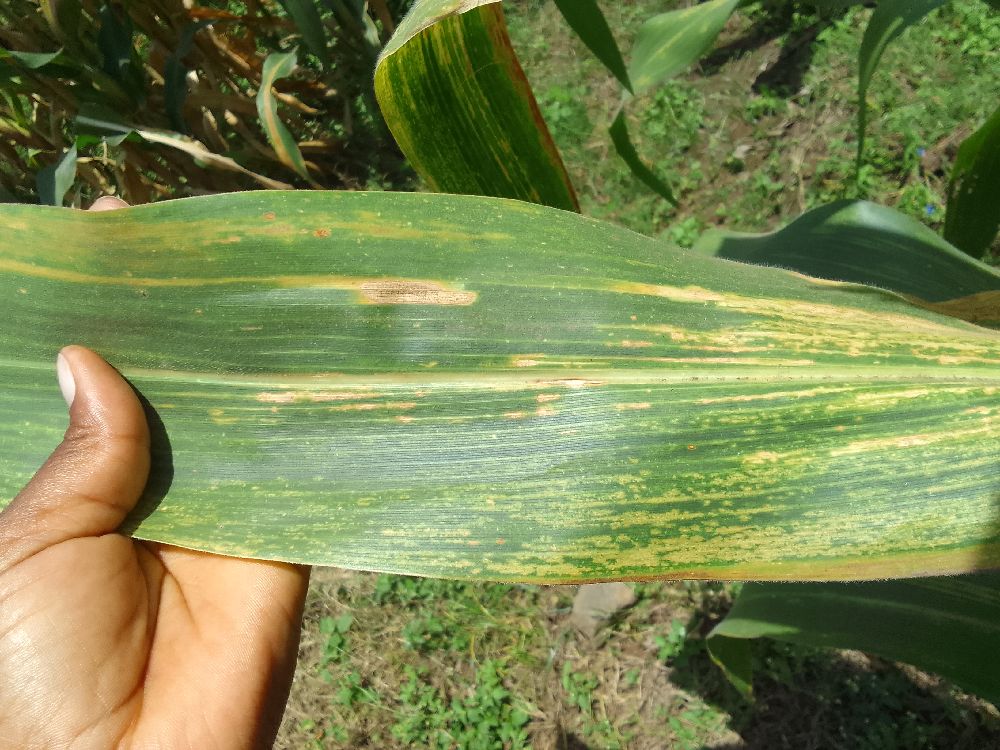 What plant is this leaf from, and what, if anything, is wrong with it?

maize, maize lethal necrosis
